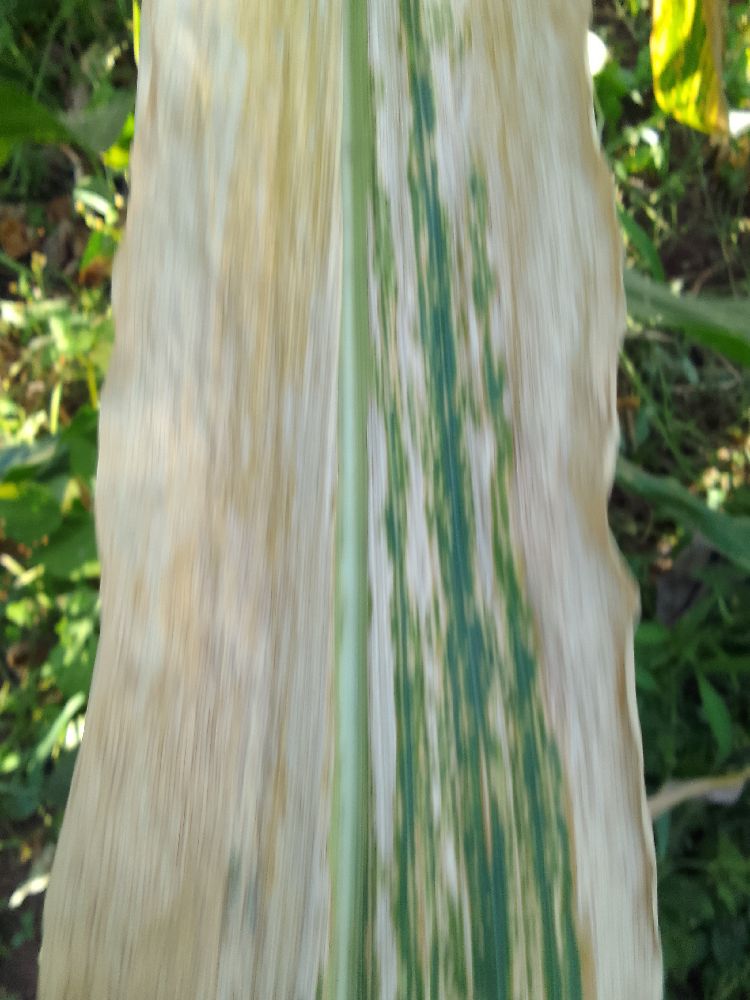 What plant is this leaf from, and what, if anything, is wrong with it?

maize, maize lethal necrosis
